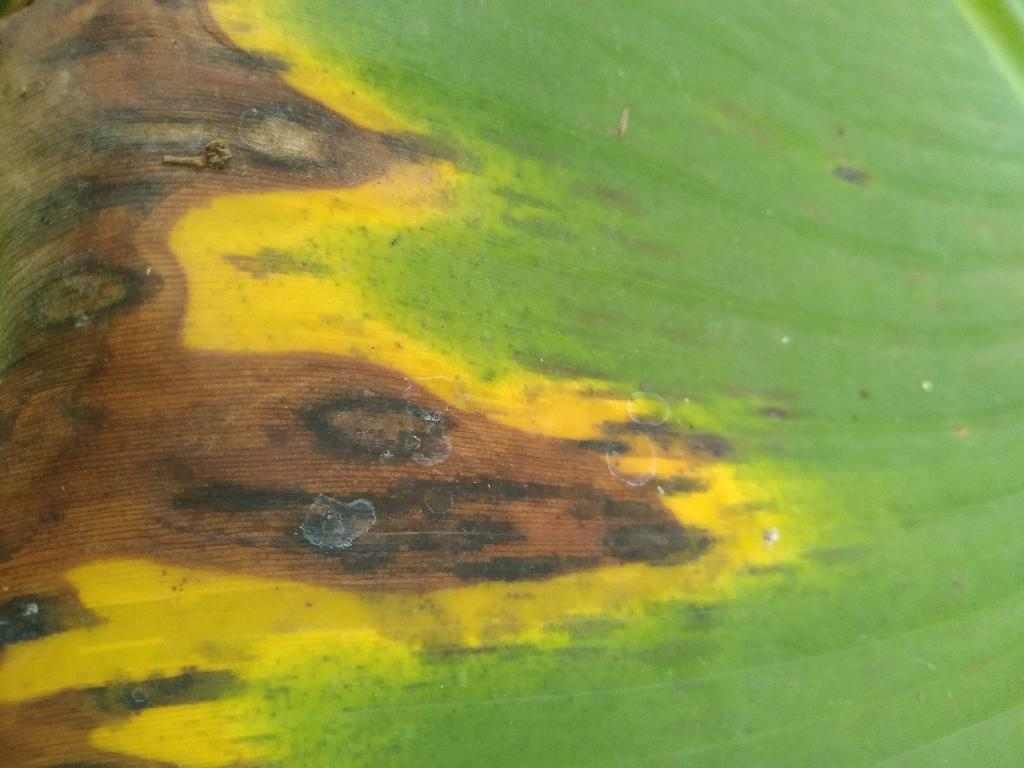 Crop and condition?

banana, black sigatoka
